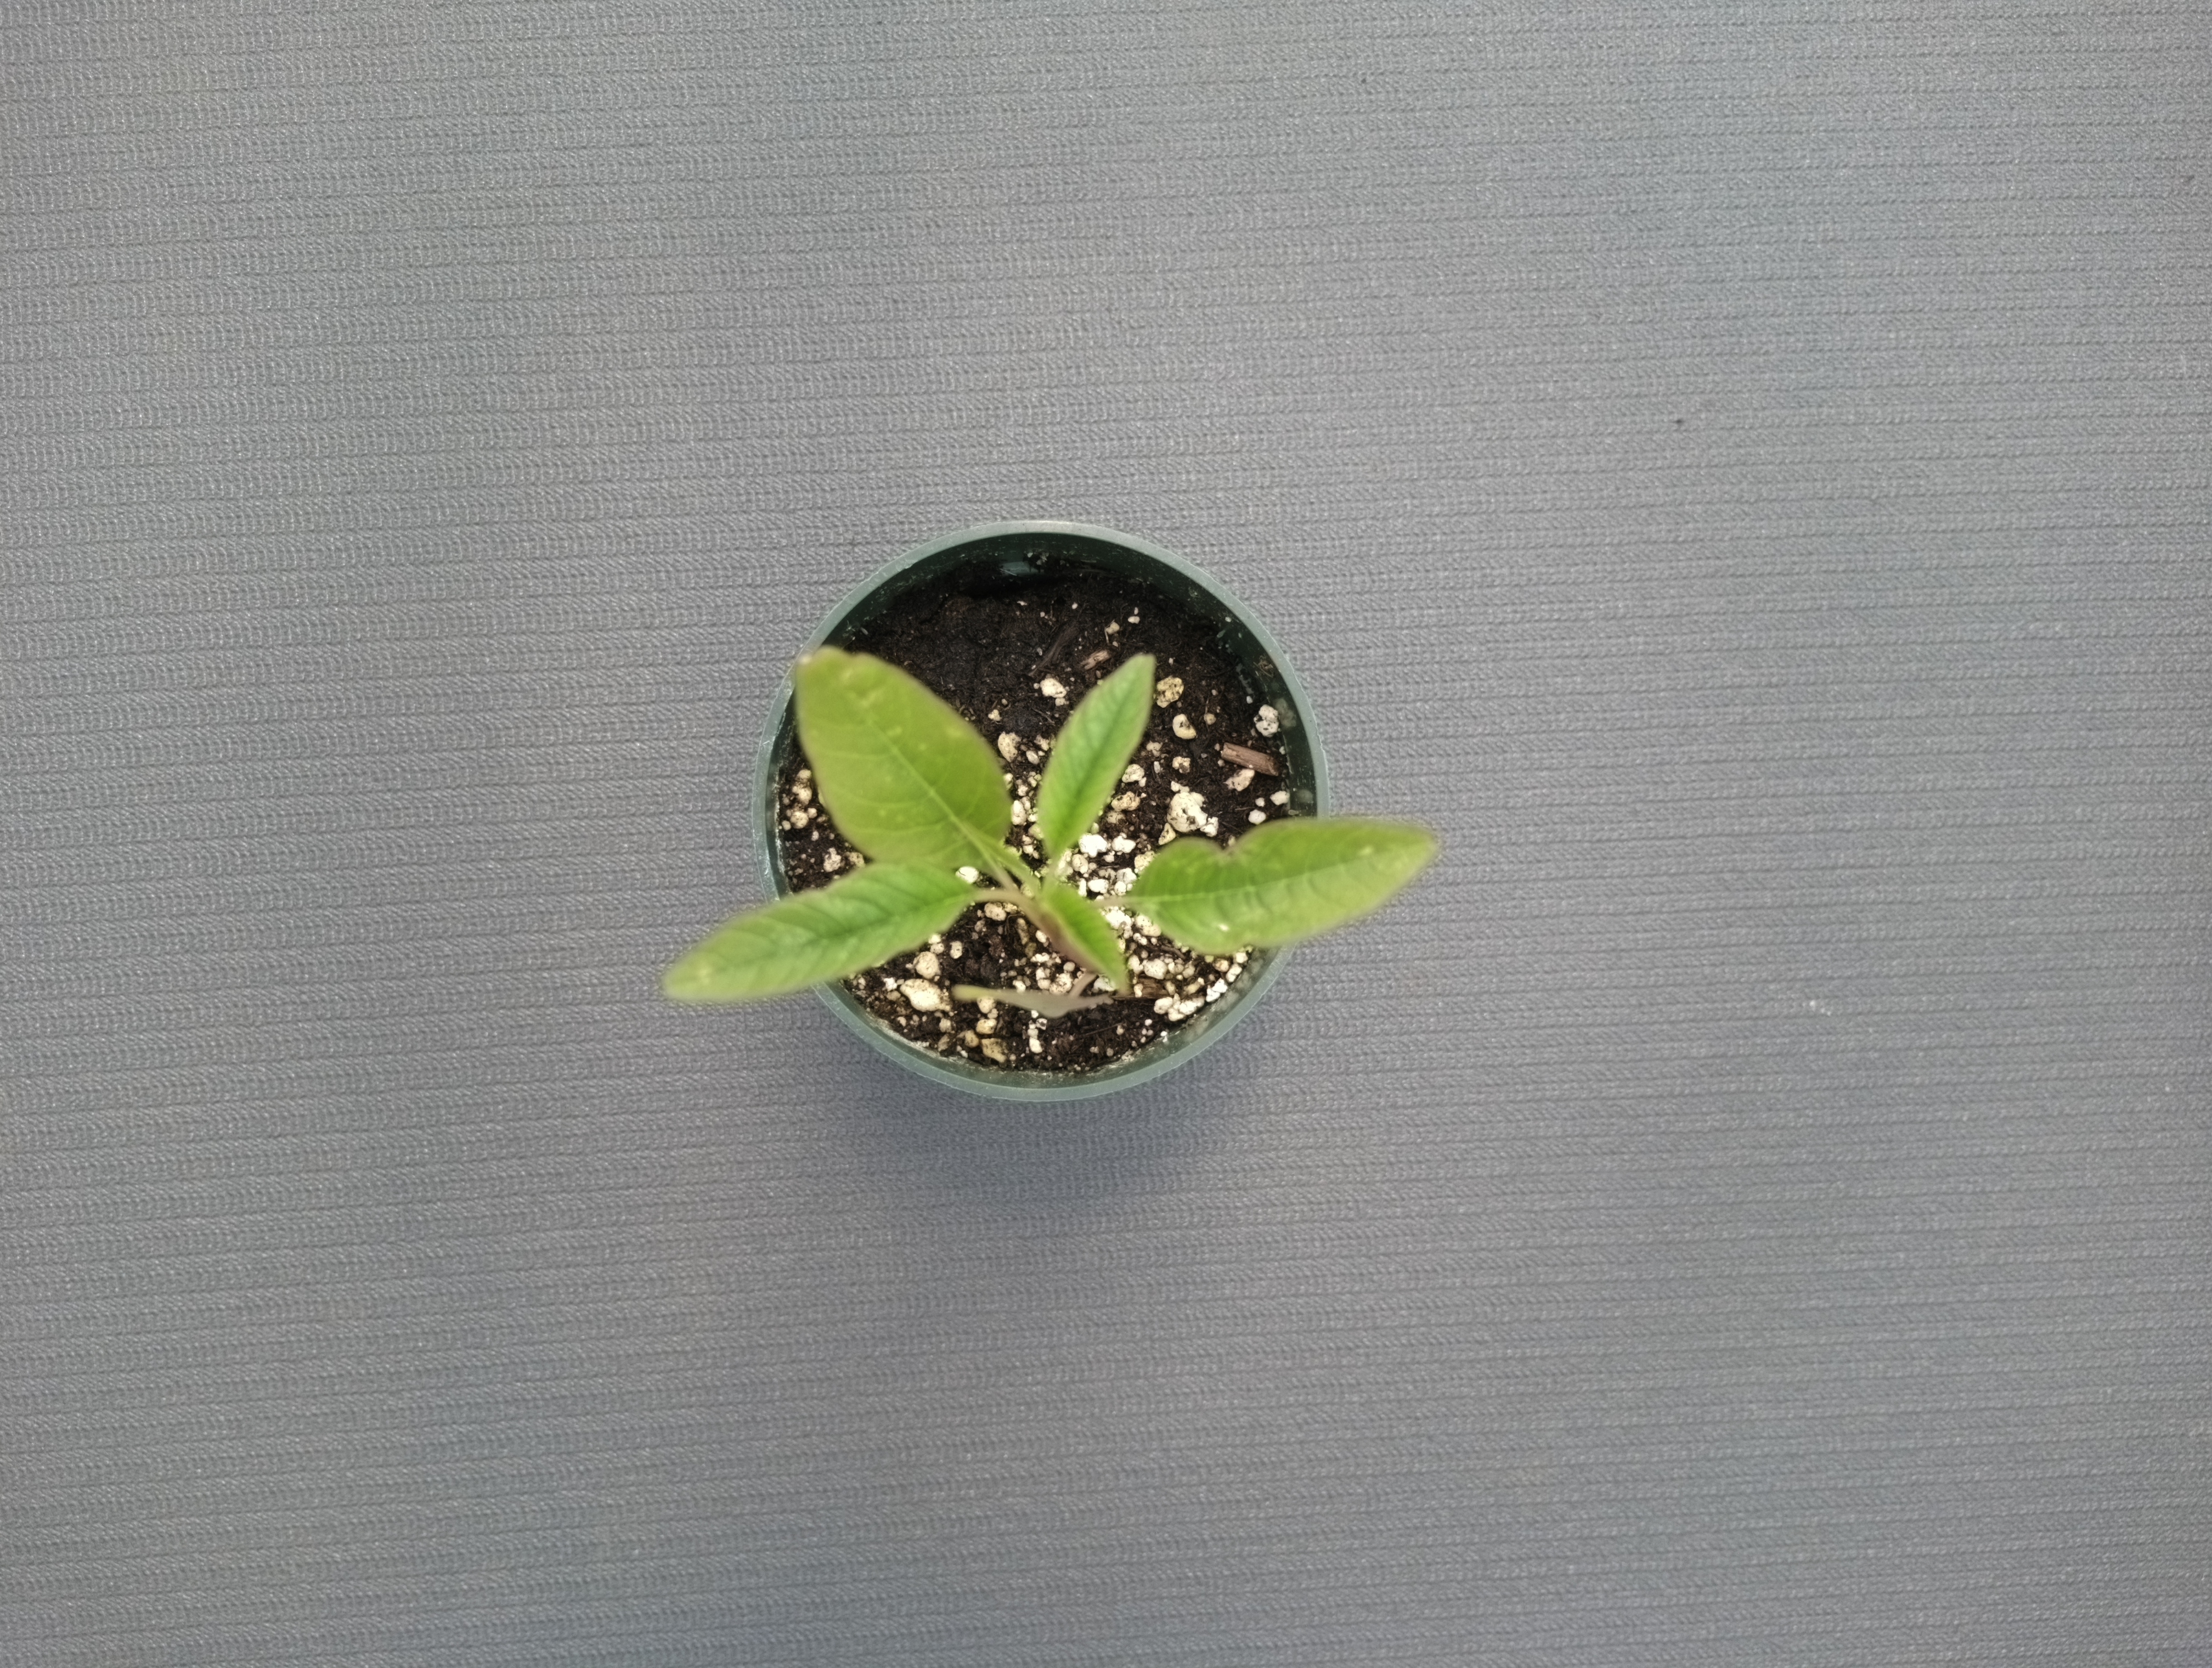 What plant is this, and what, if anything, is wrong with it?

waterhemp, healthy untreated
